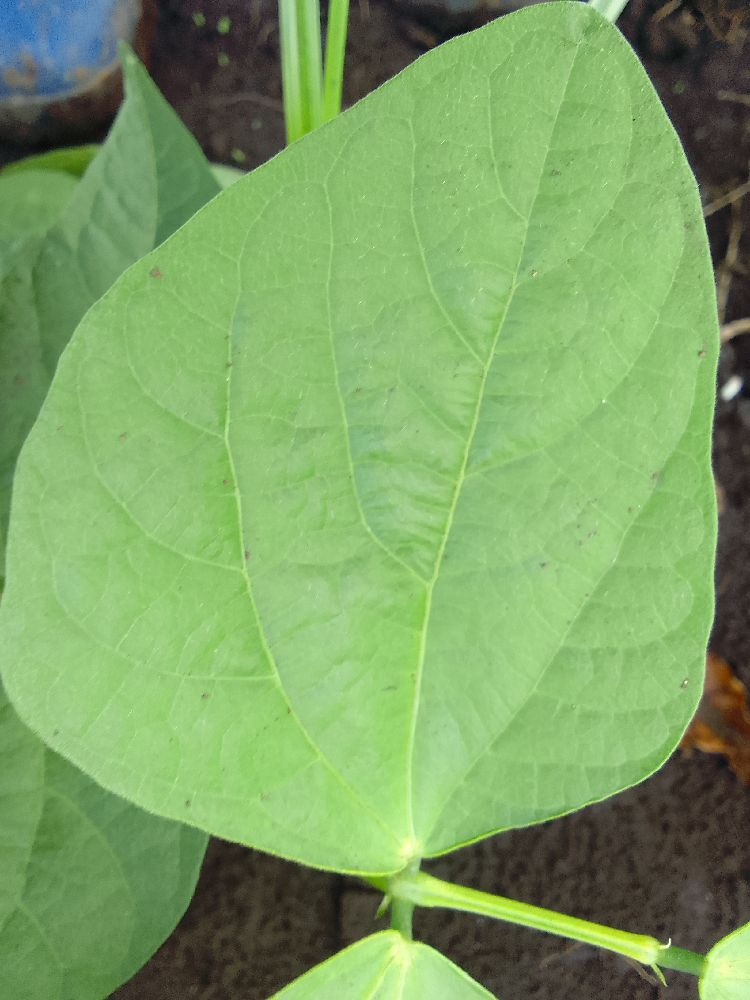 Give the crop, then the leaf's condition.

common bean, healthy
